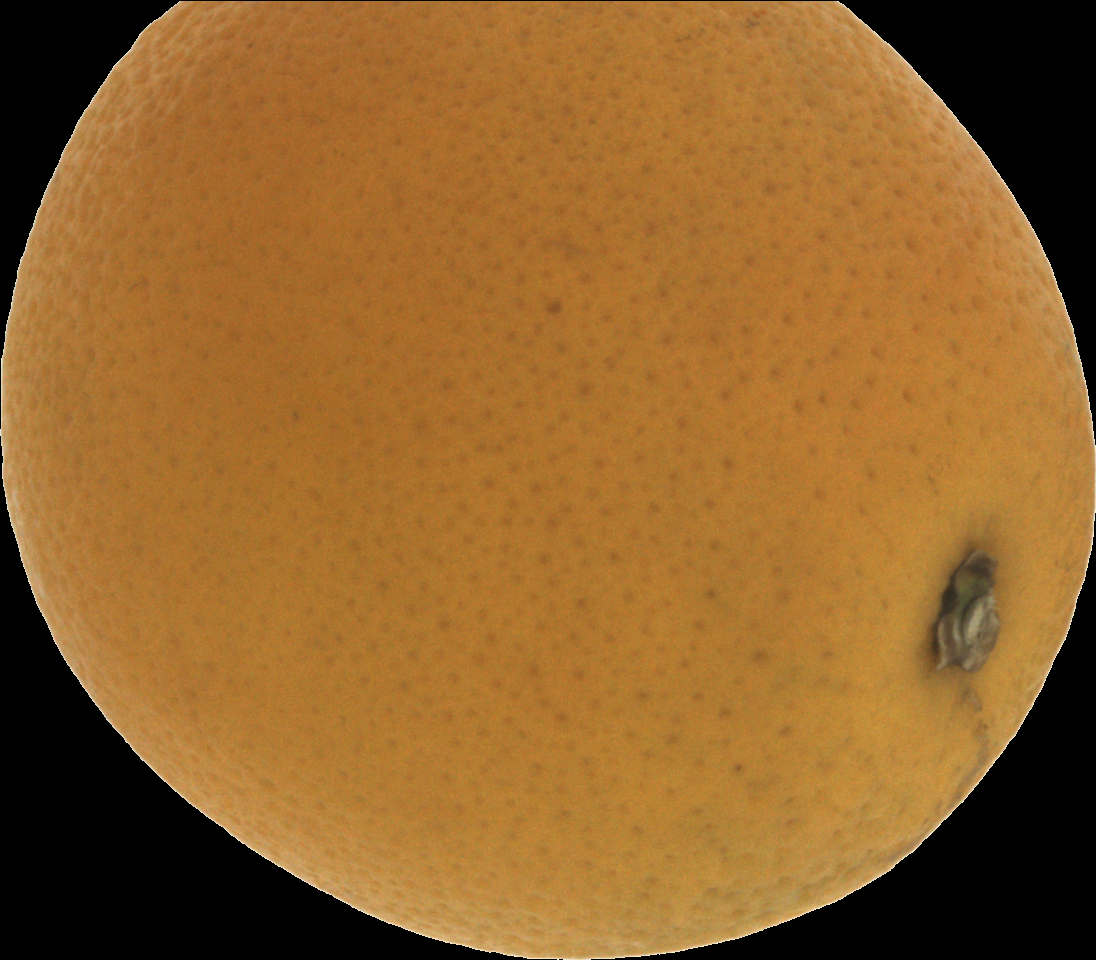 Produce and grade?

orange, bad
